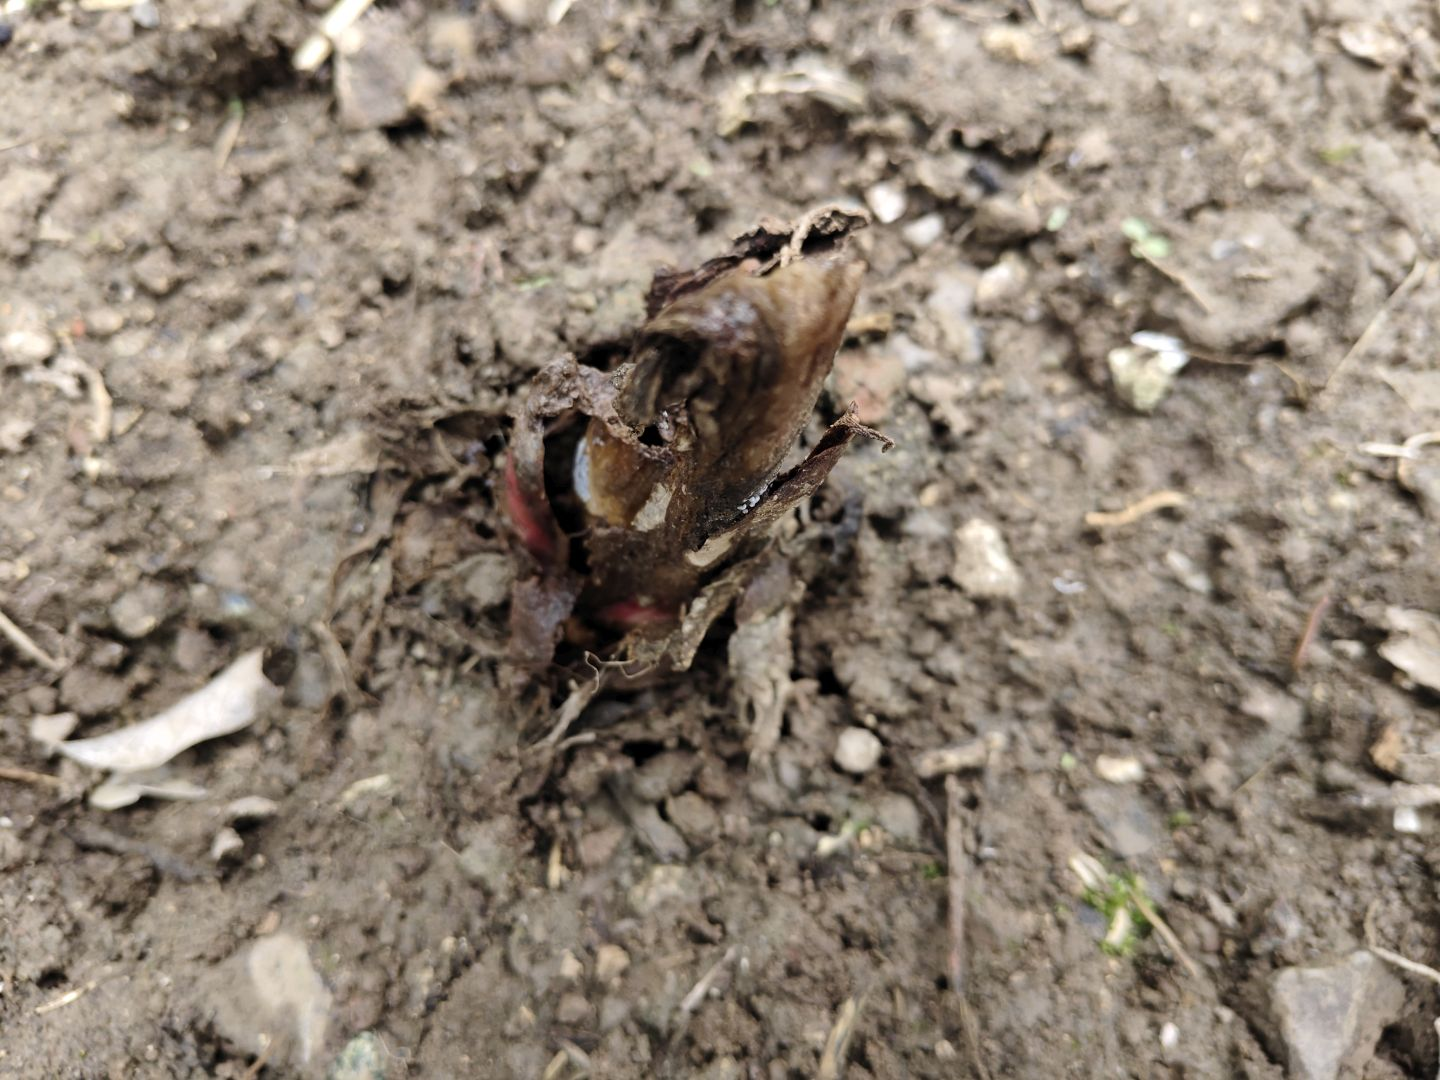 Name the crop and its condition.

taro, root rot
